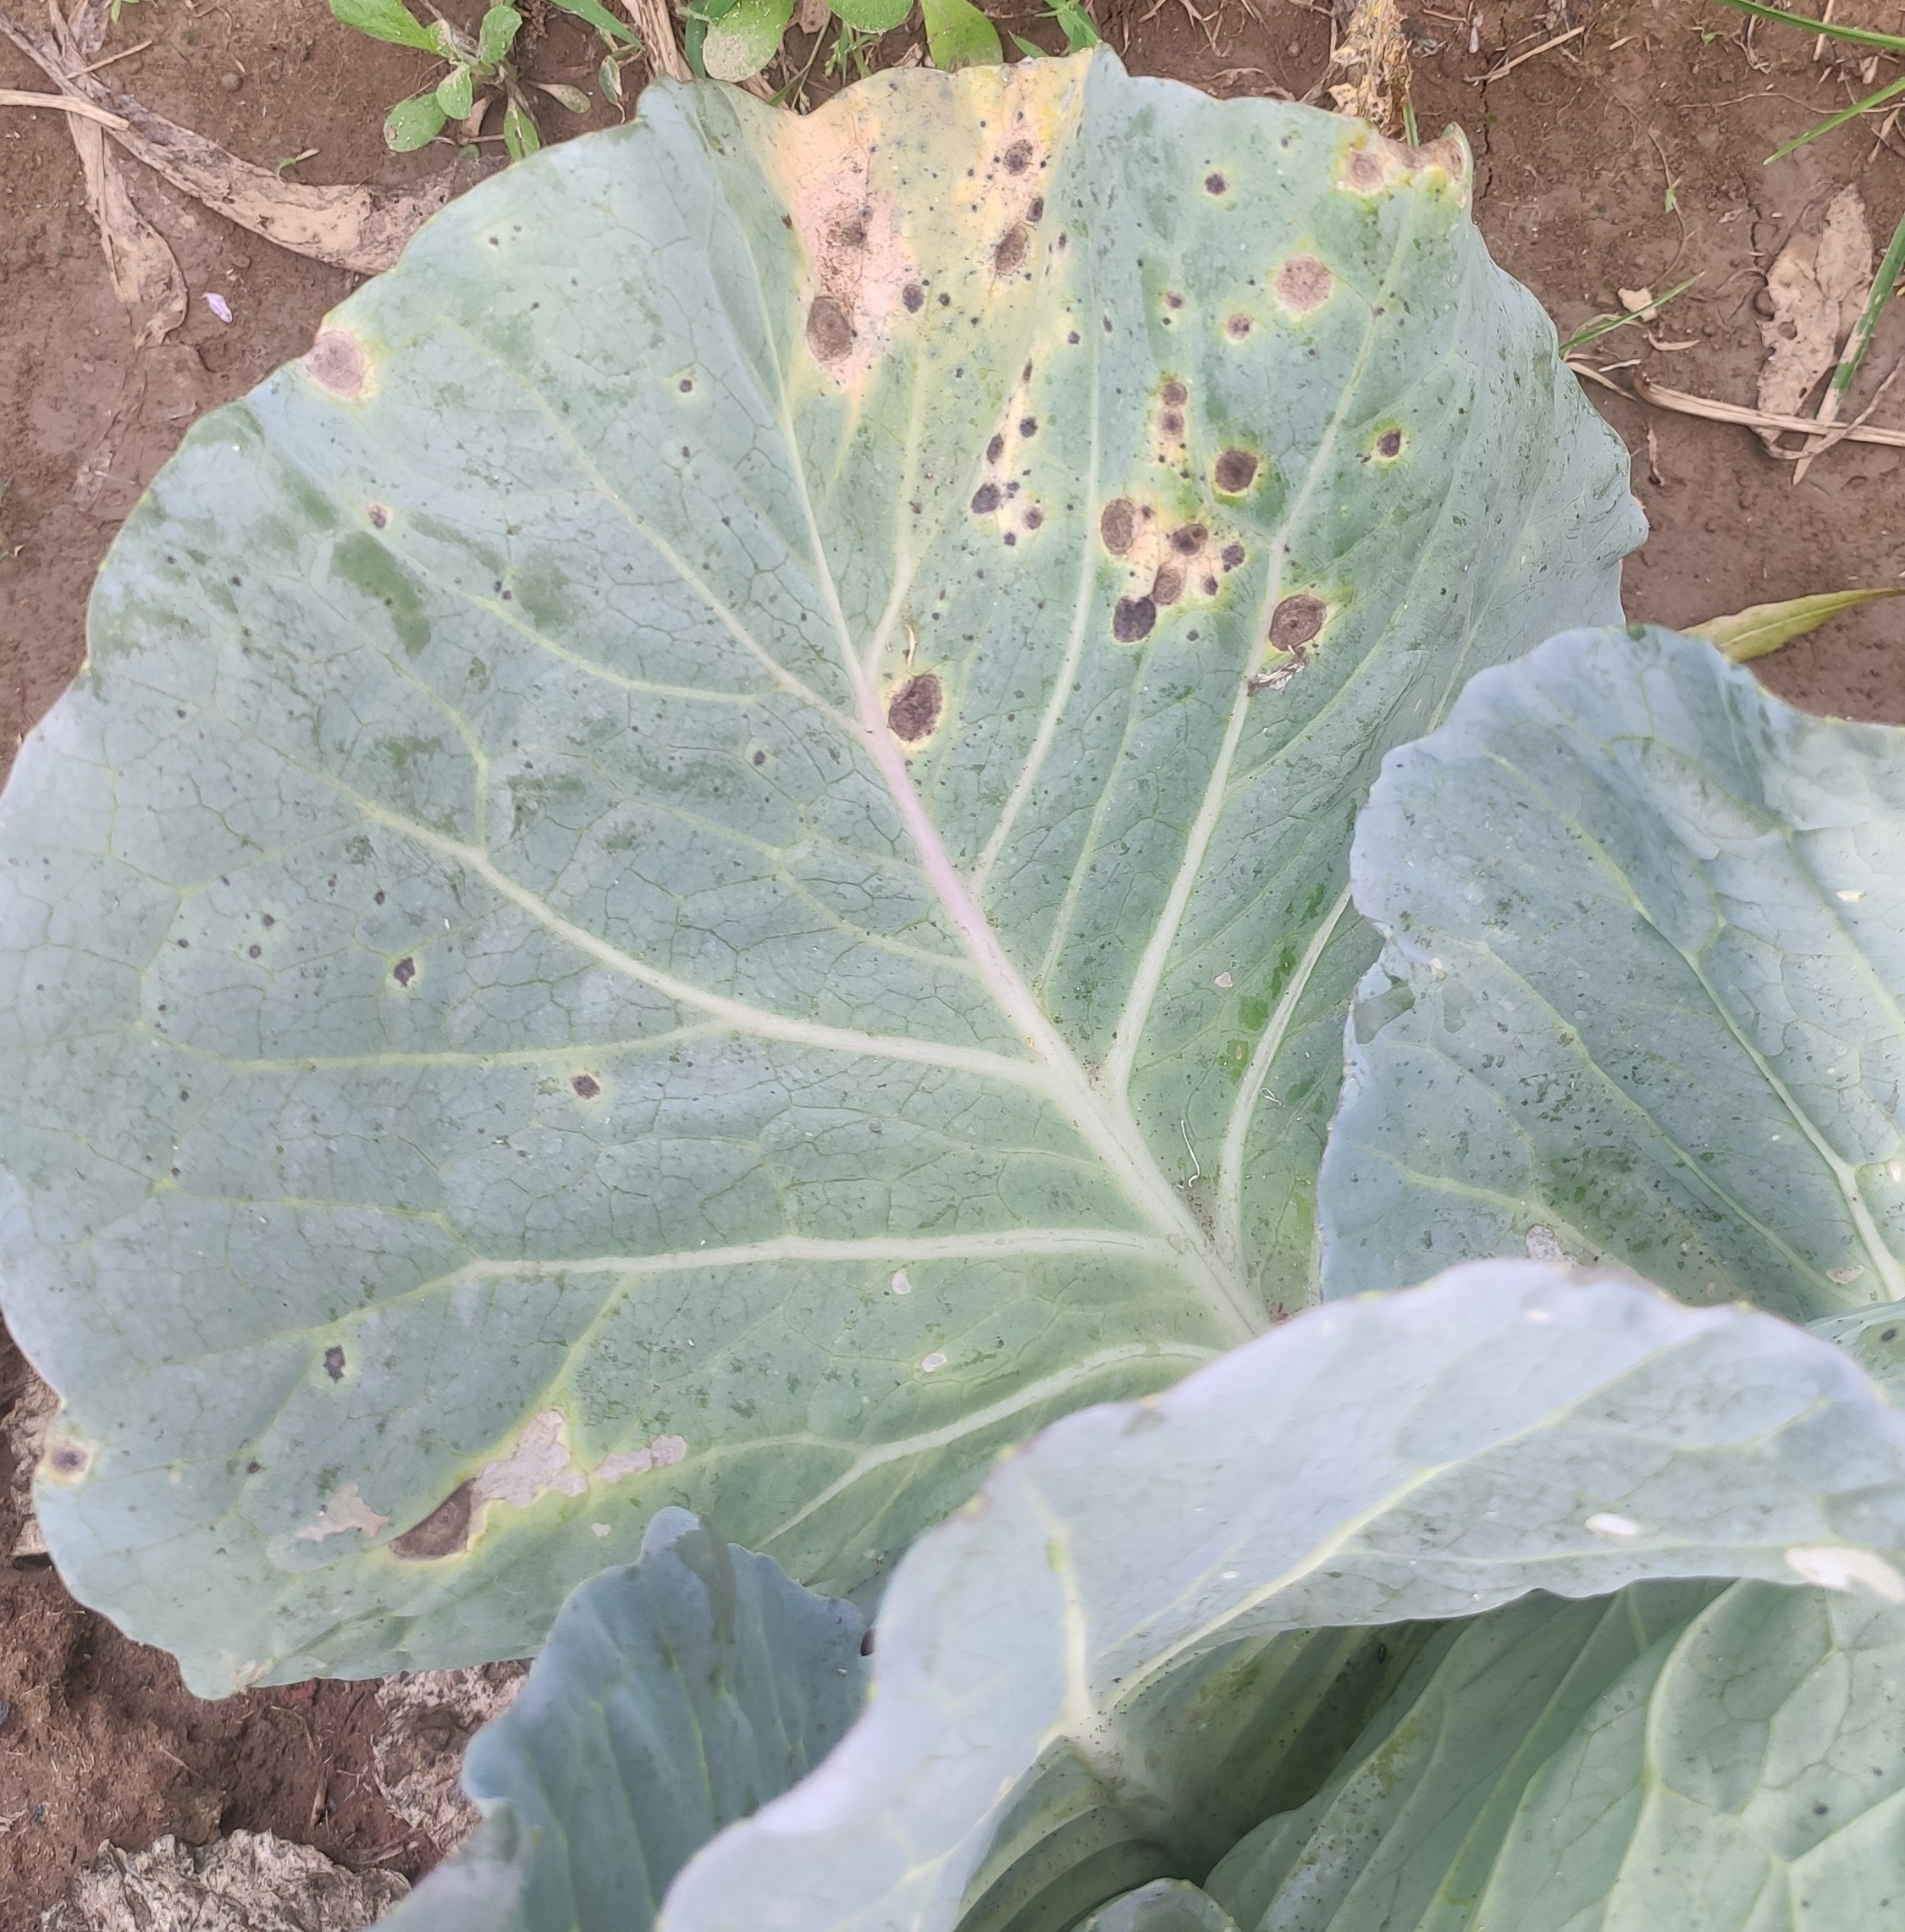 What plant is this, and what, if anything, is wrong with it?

cabbage, alternaria
